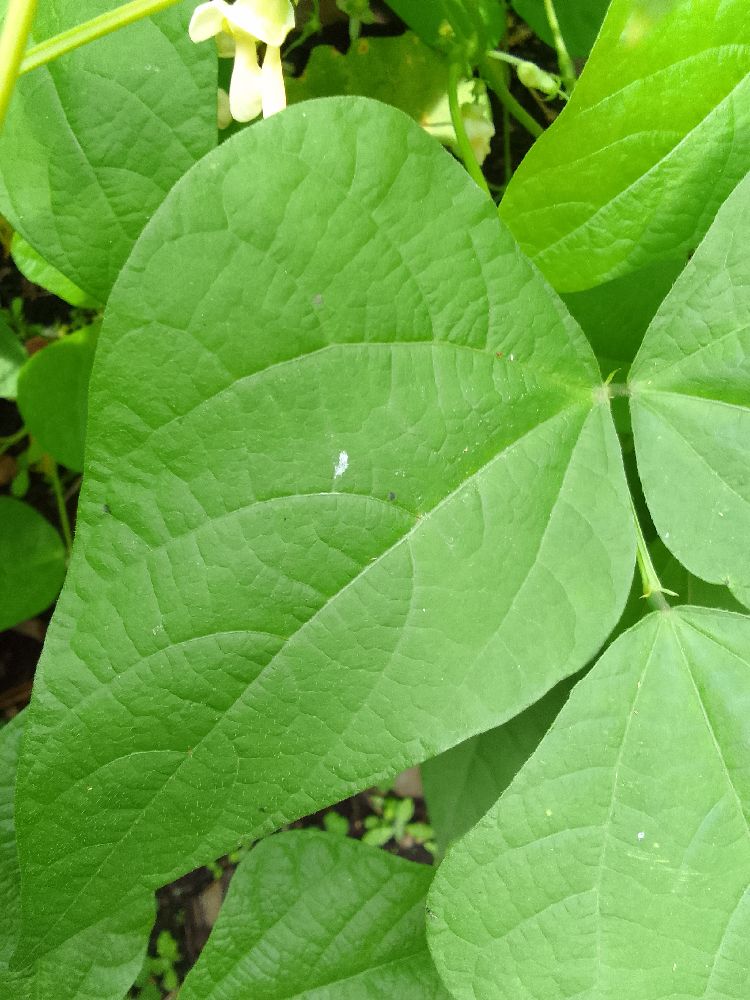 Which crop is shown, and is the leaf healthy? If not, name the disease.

common bean, healthy
